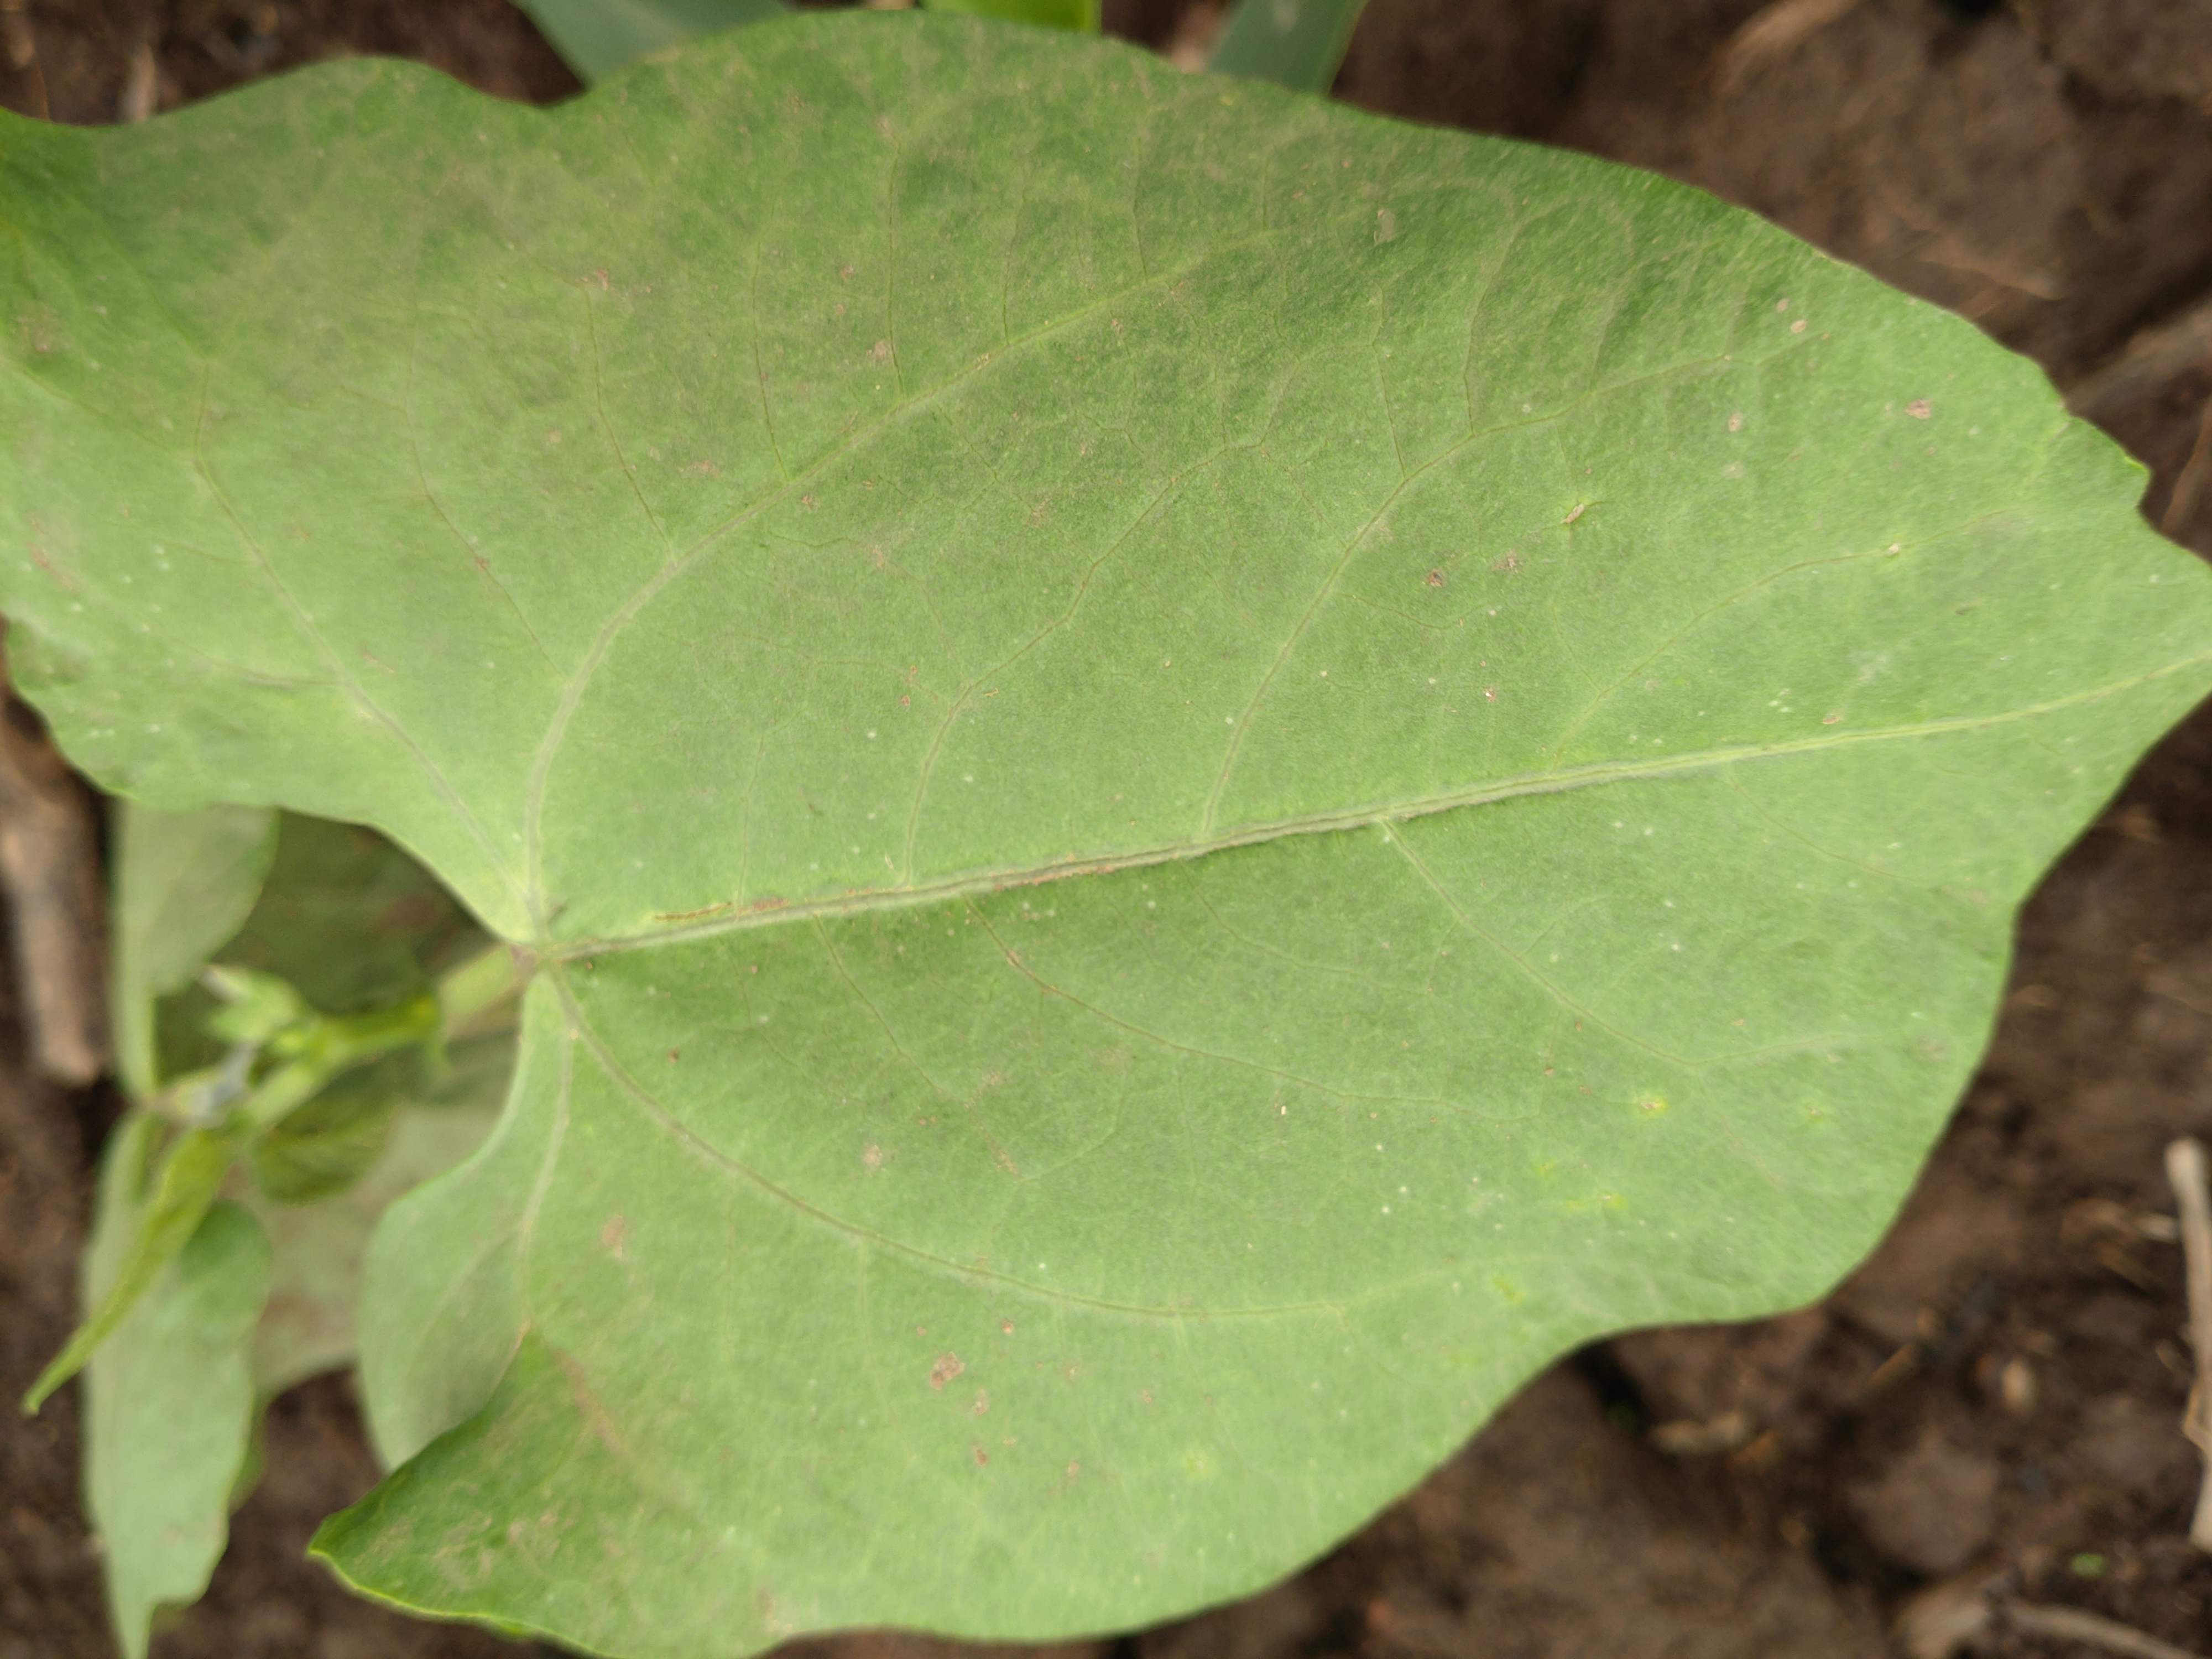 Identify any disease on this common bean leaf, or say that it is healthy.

healthy
